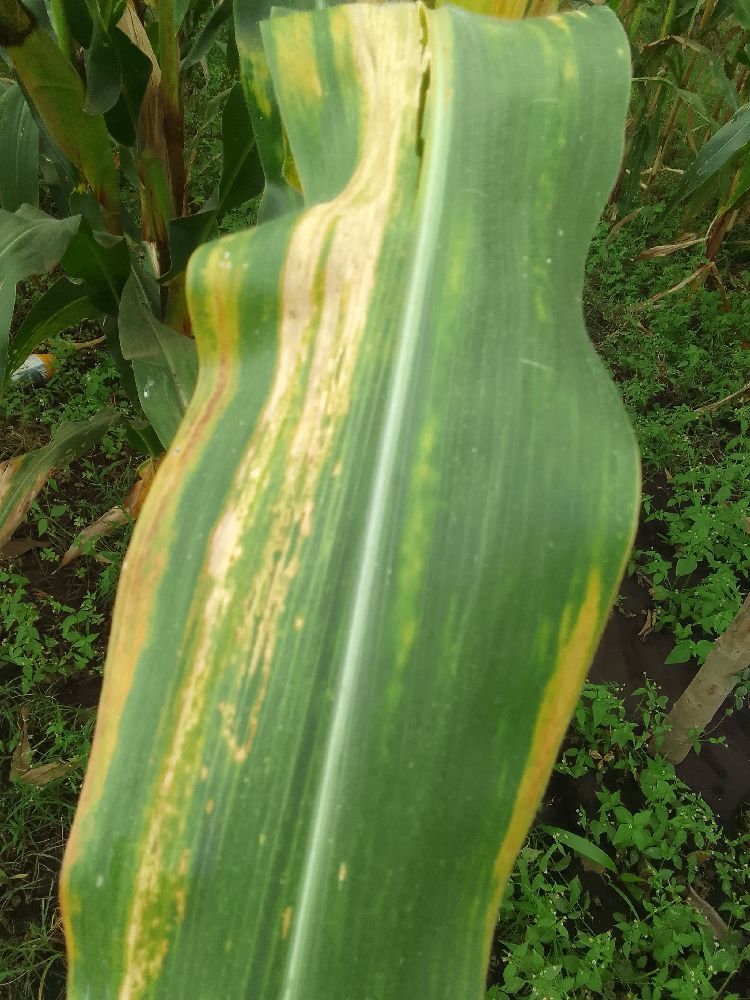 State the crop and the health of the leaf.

maize, maize lethal necrosis
